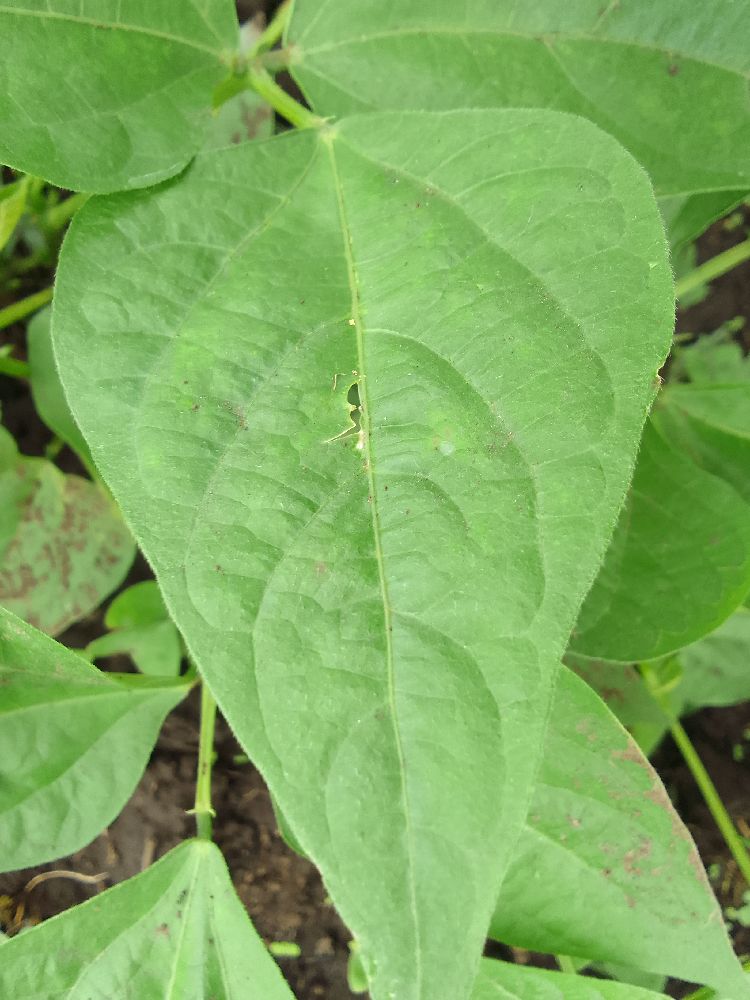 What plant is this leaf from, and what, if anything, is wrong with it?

common bean, healthy
